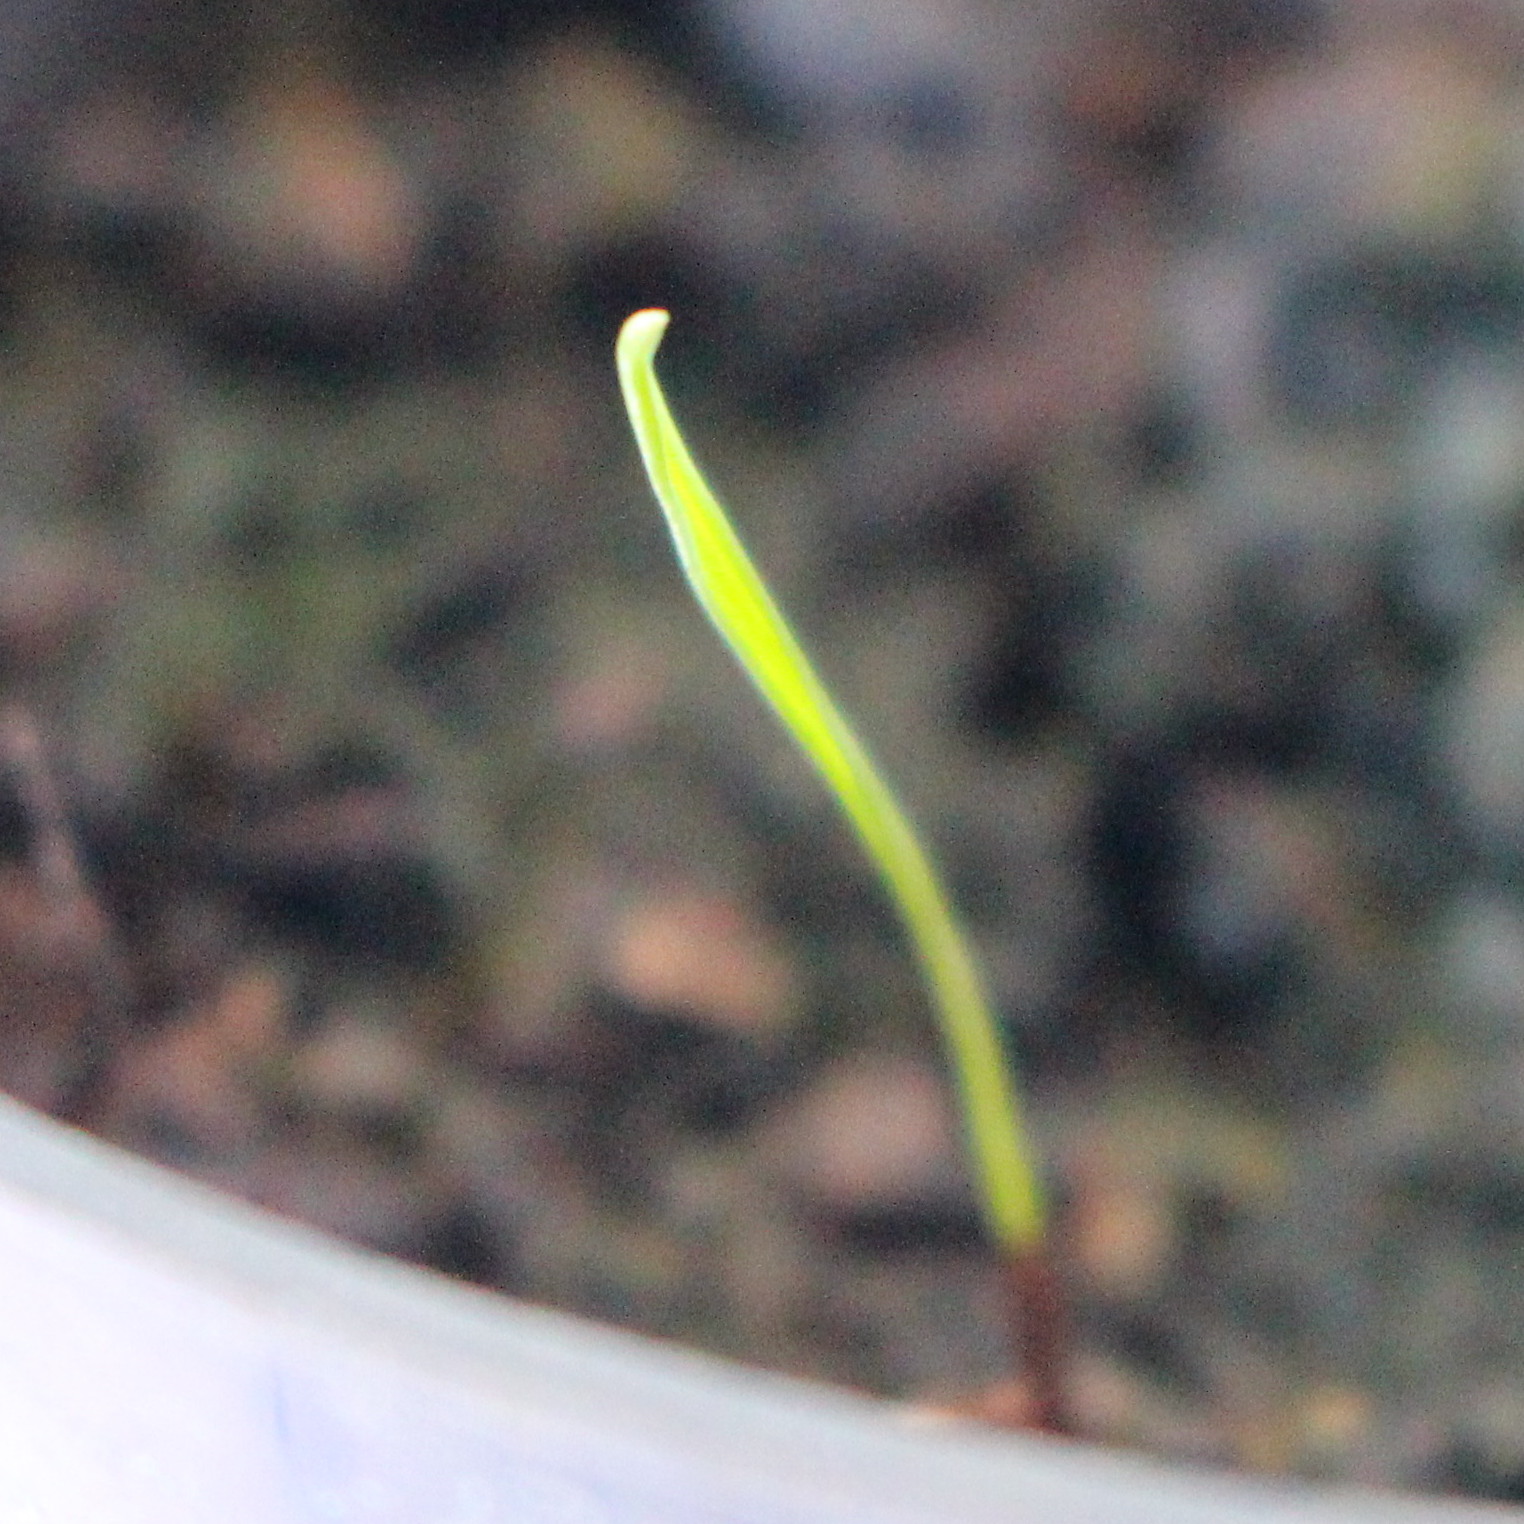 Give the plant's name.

Lolium multiflorum
